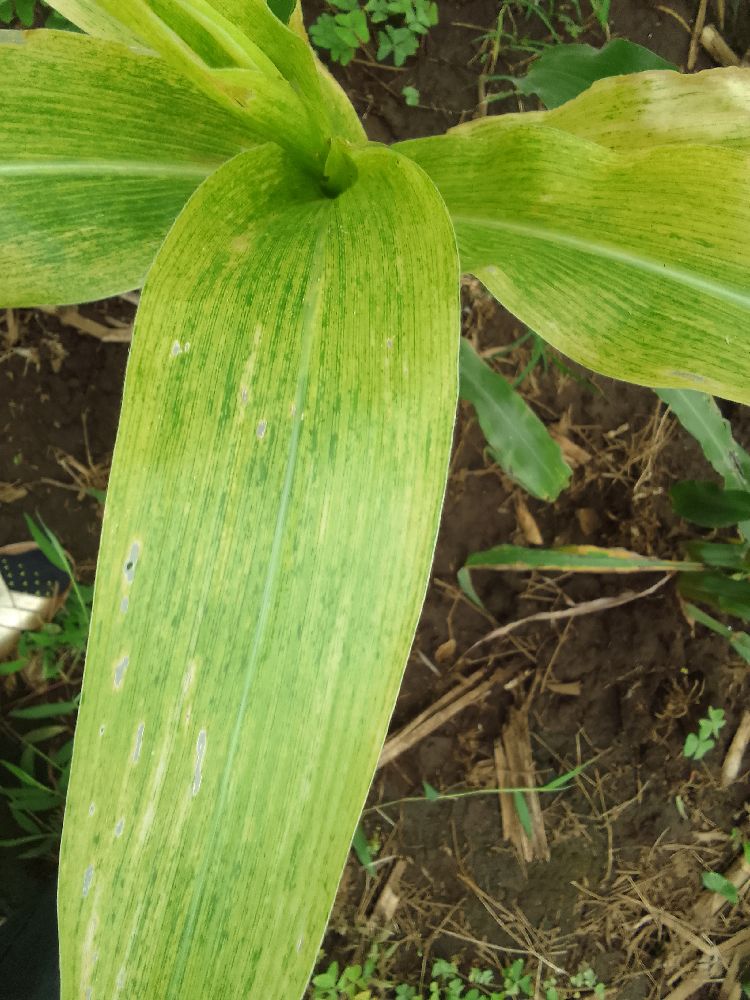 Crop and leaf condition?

maize, maize lethal necrosis
